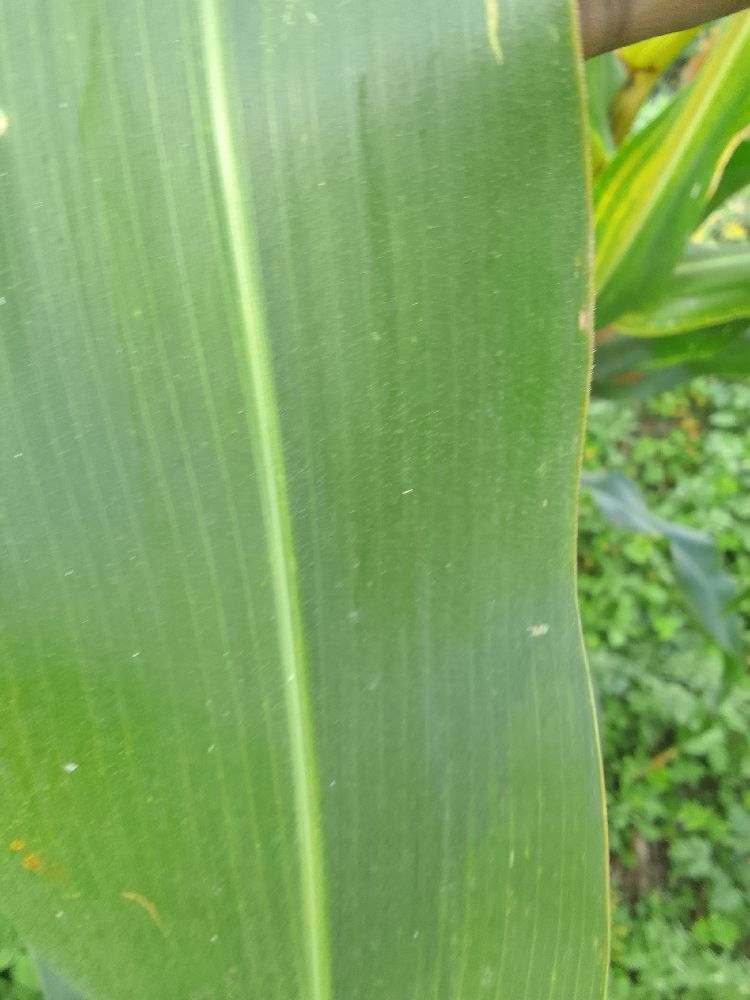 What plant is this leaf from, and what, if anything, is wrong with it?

maize, healthy
